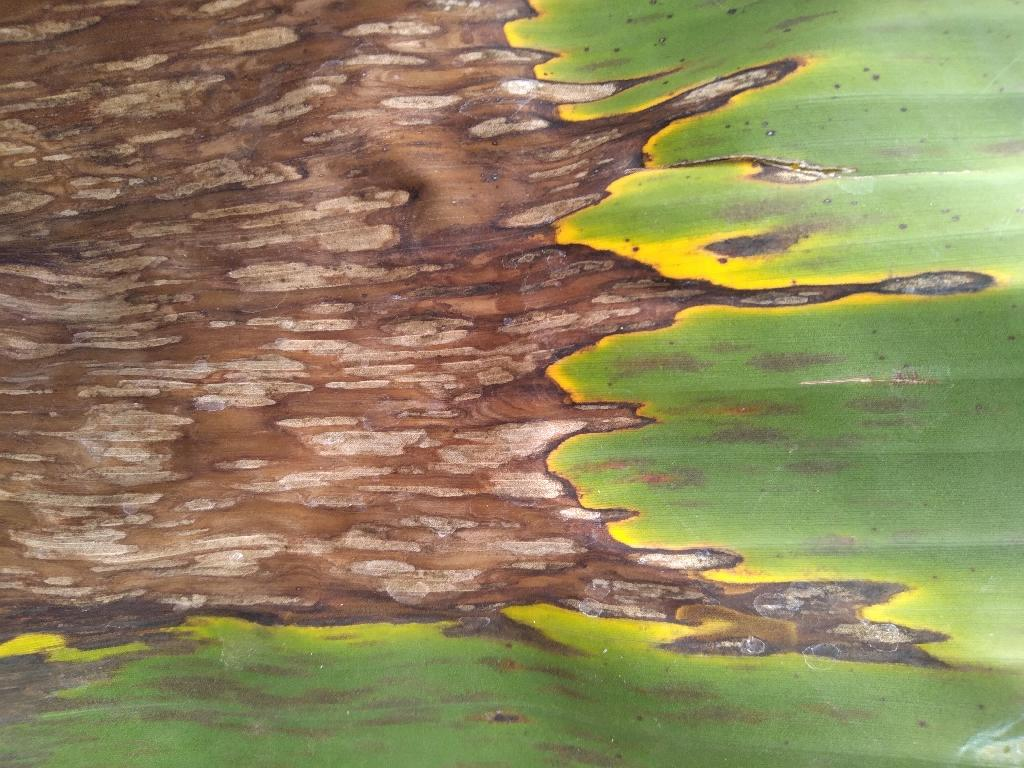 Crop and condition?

banana, black sigatoka
